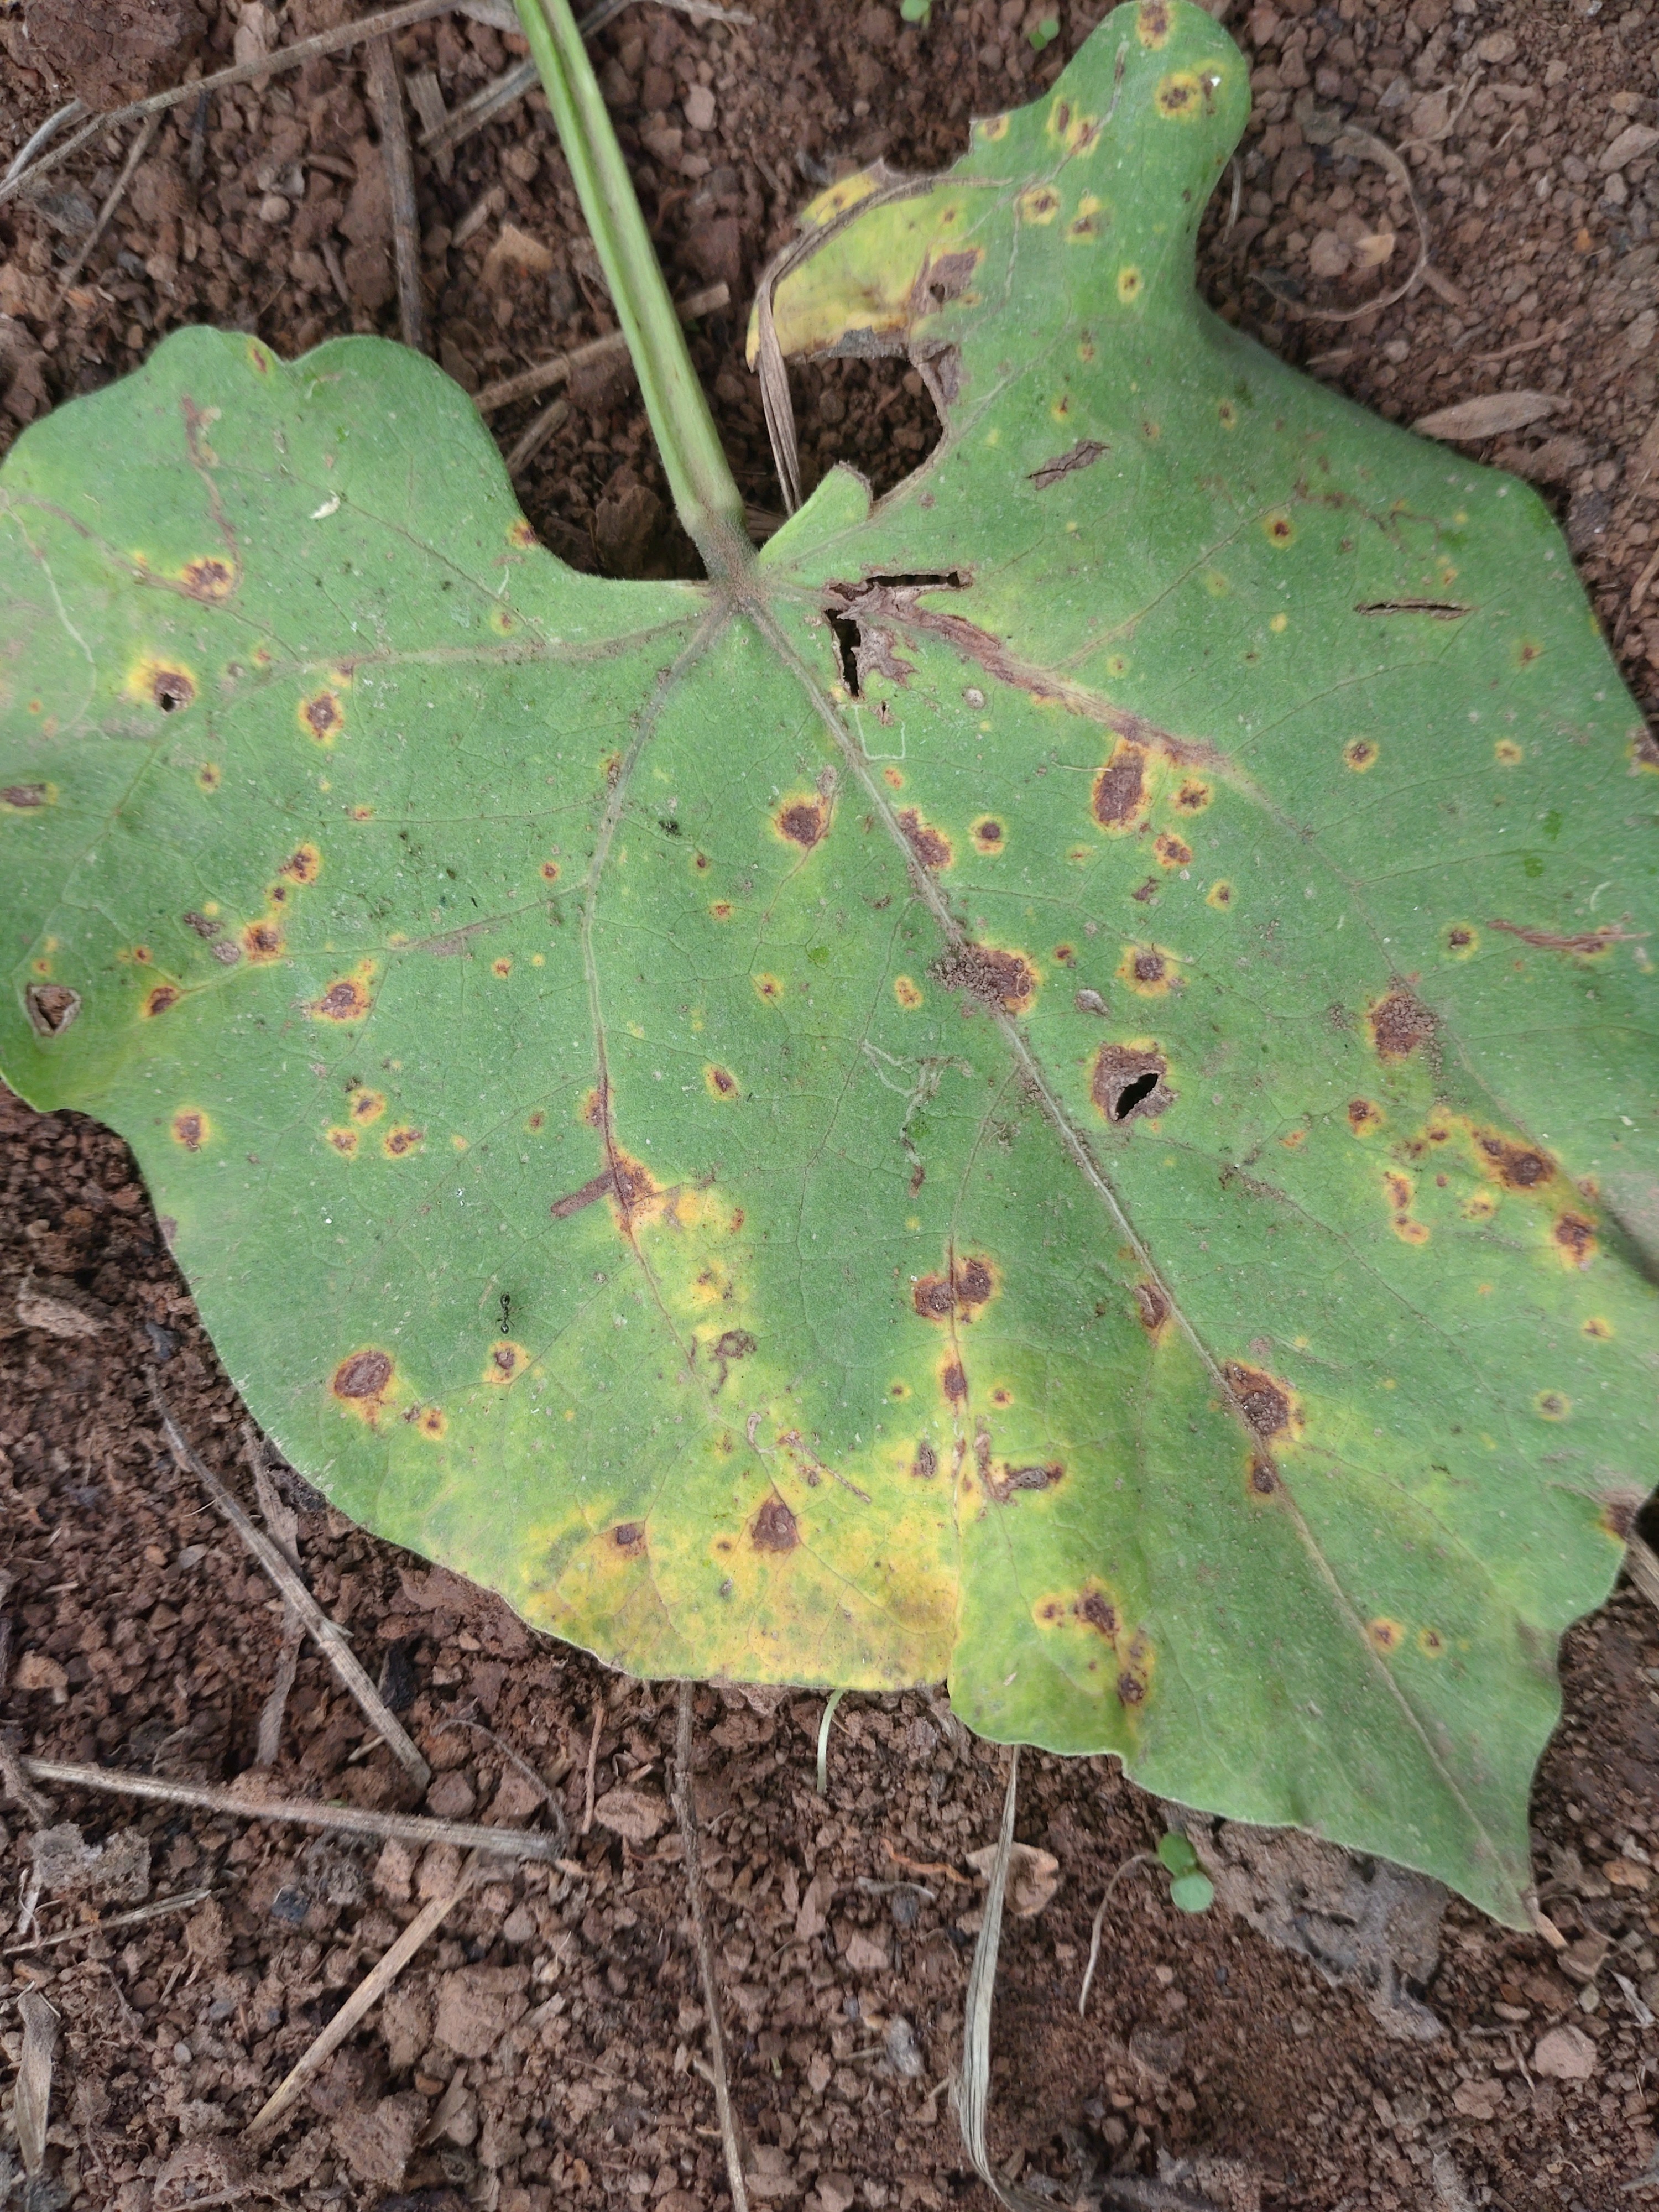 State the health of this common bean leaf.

rust
